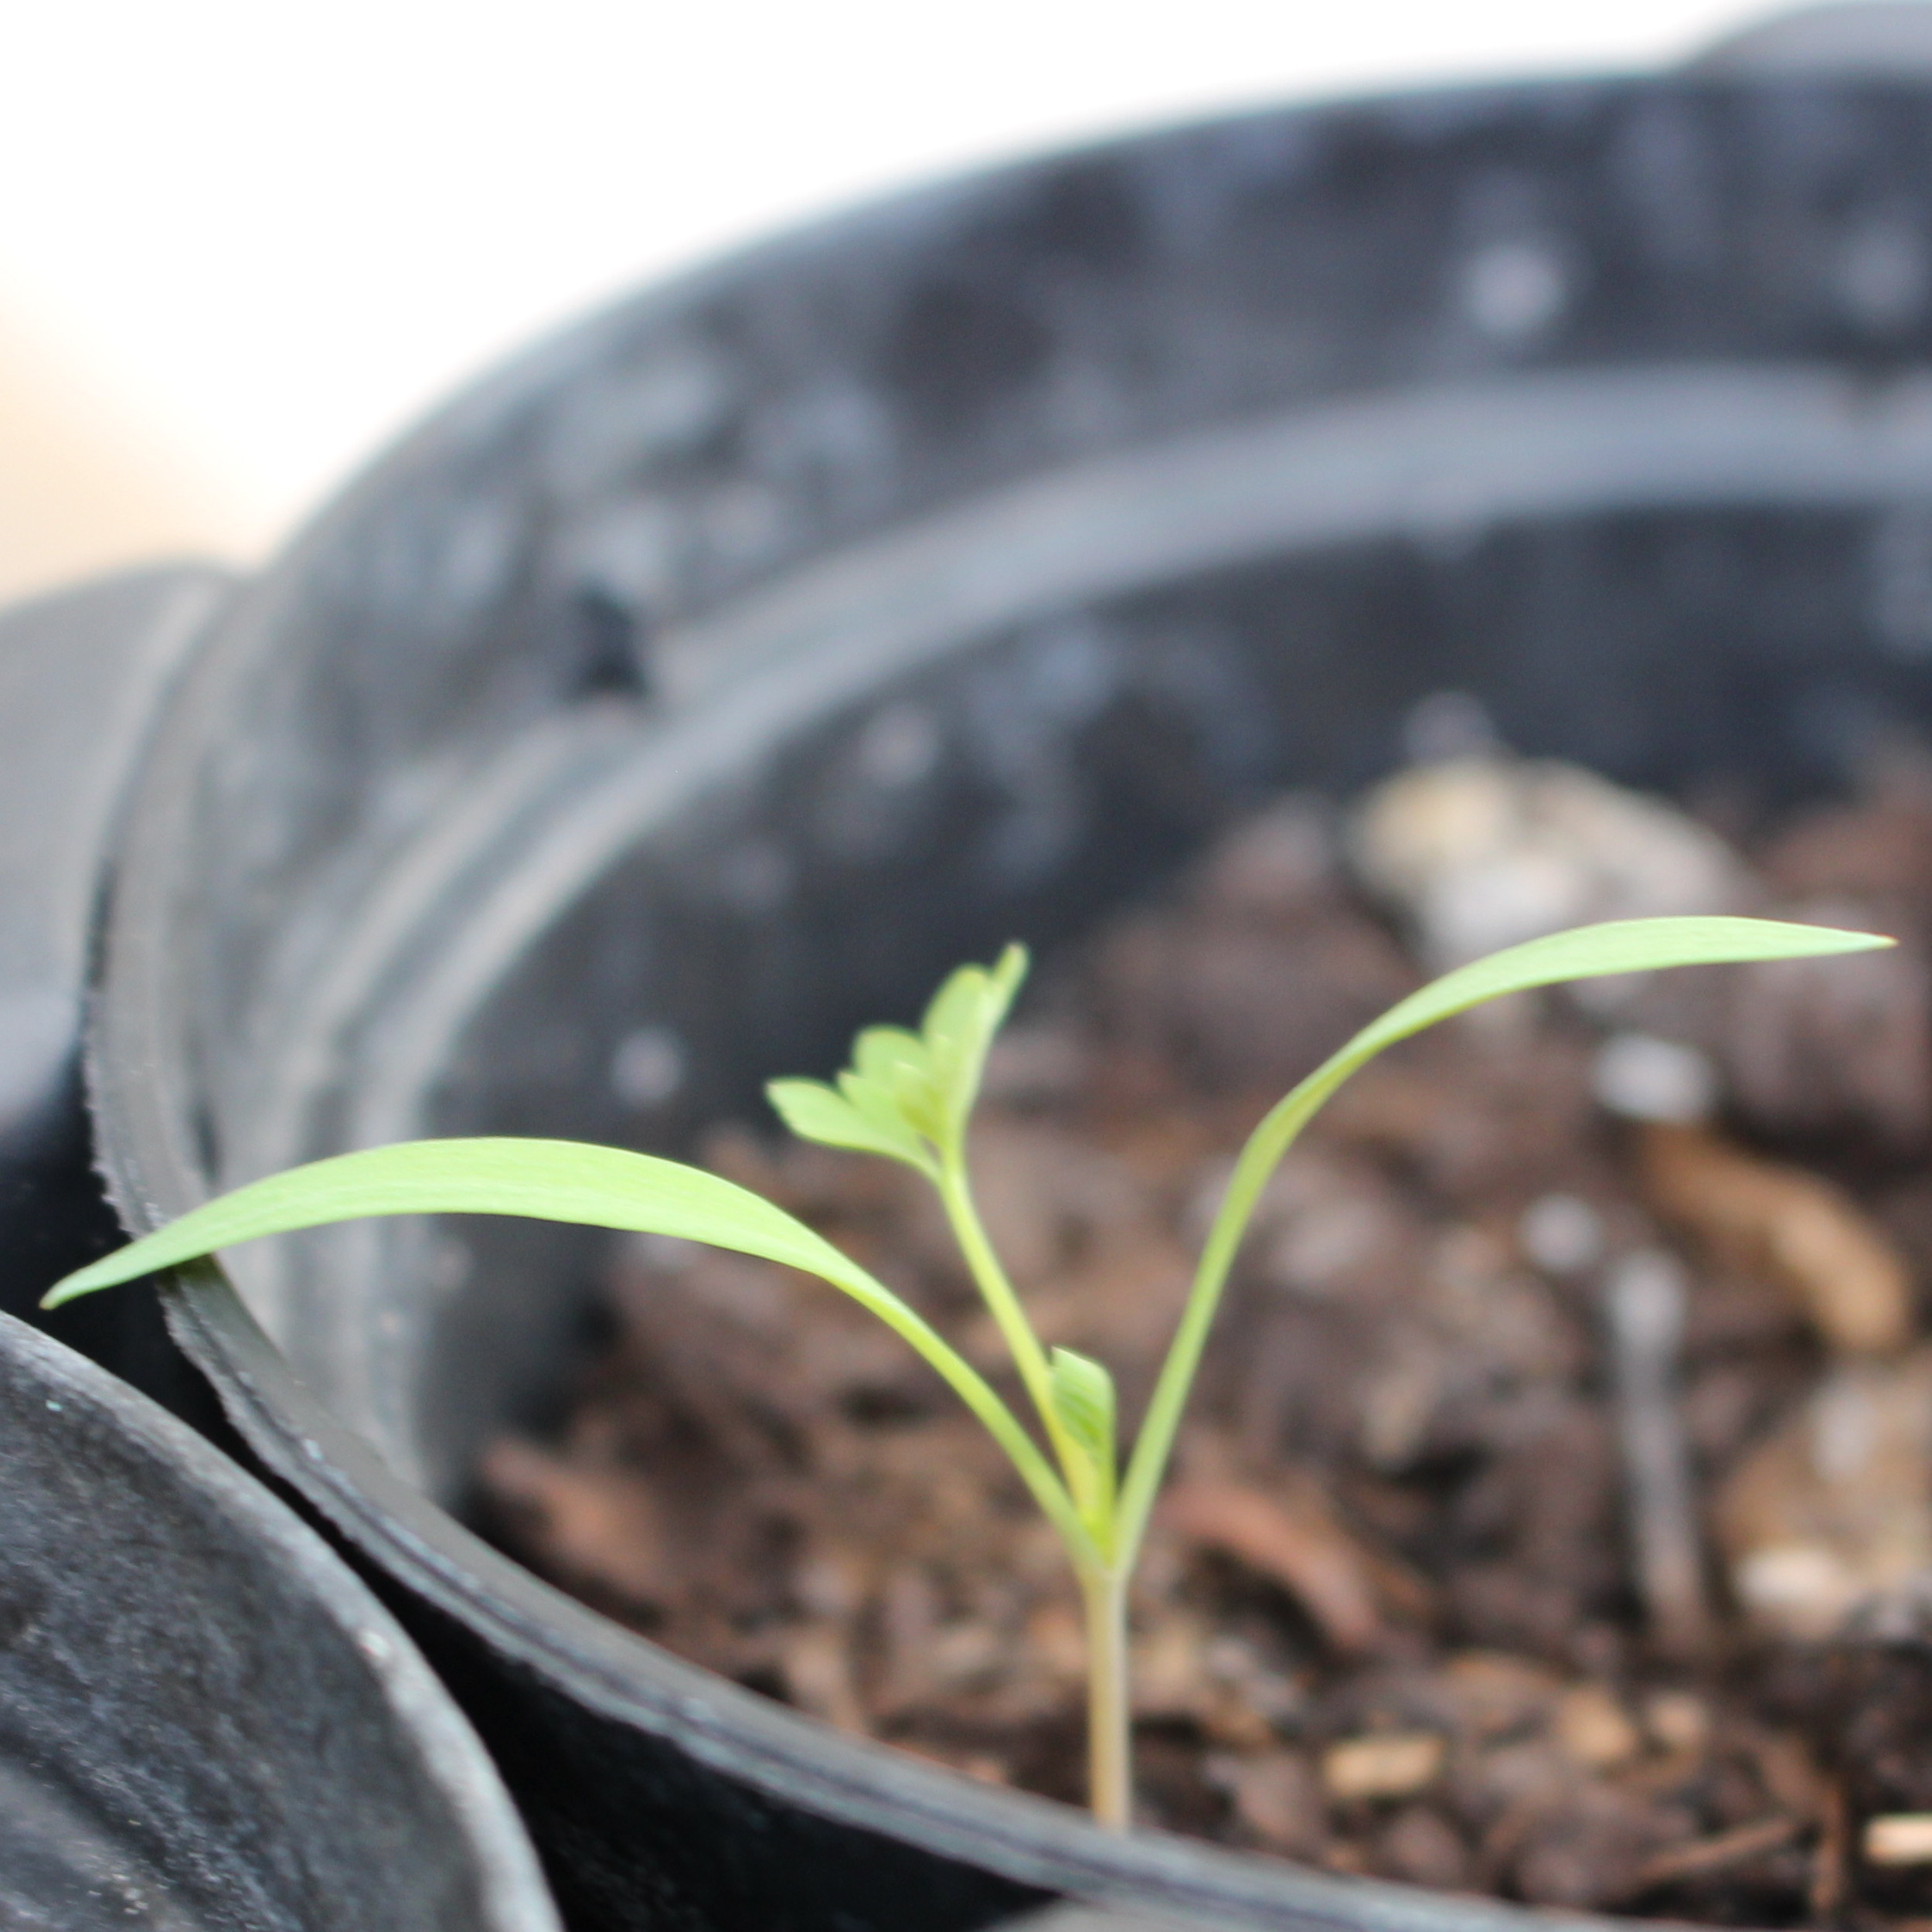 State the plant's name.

Fumaria officinalis
